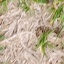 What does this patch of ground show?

grass
